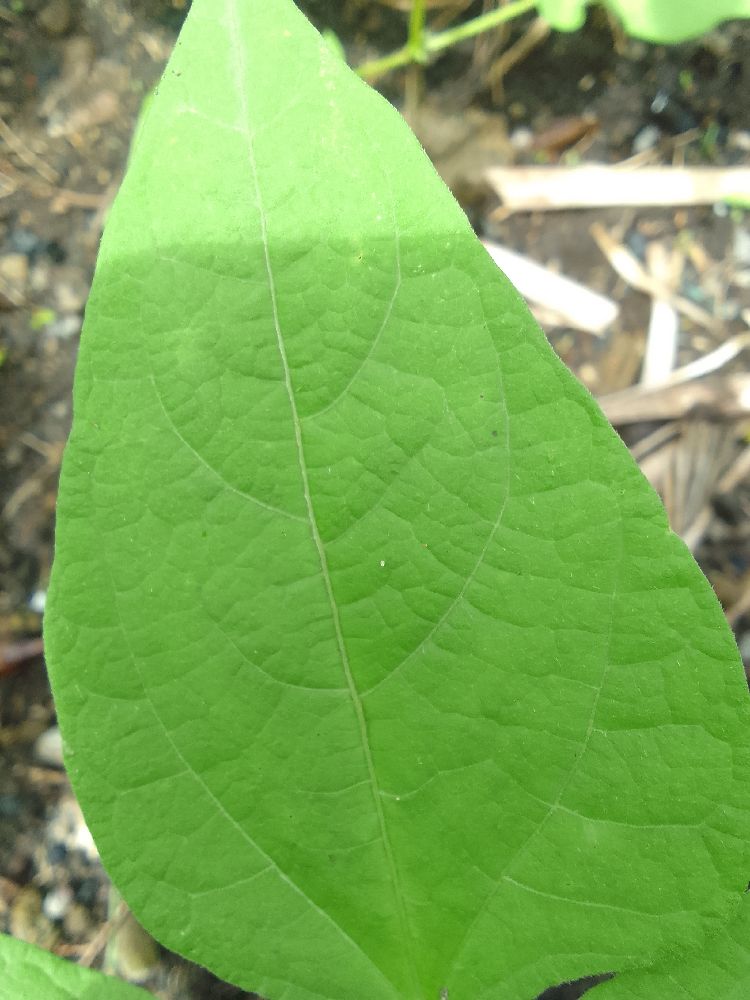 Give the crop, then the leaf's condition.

common bean, healthy
